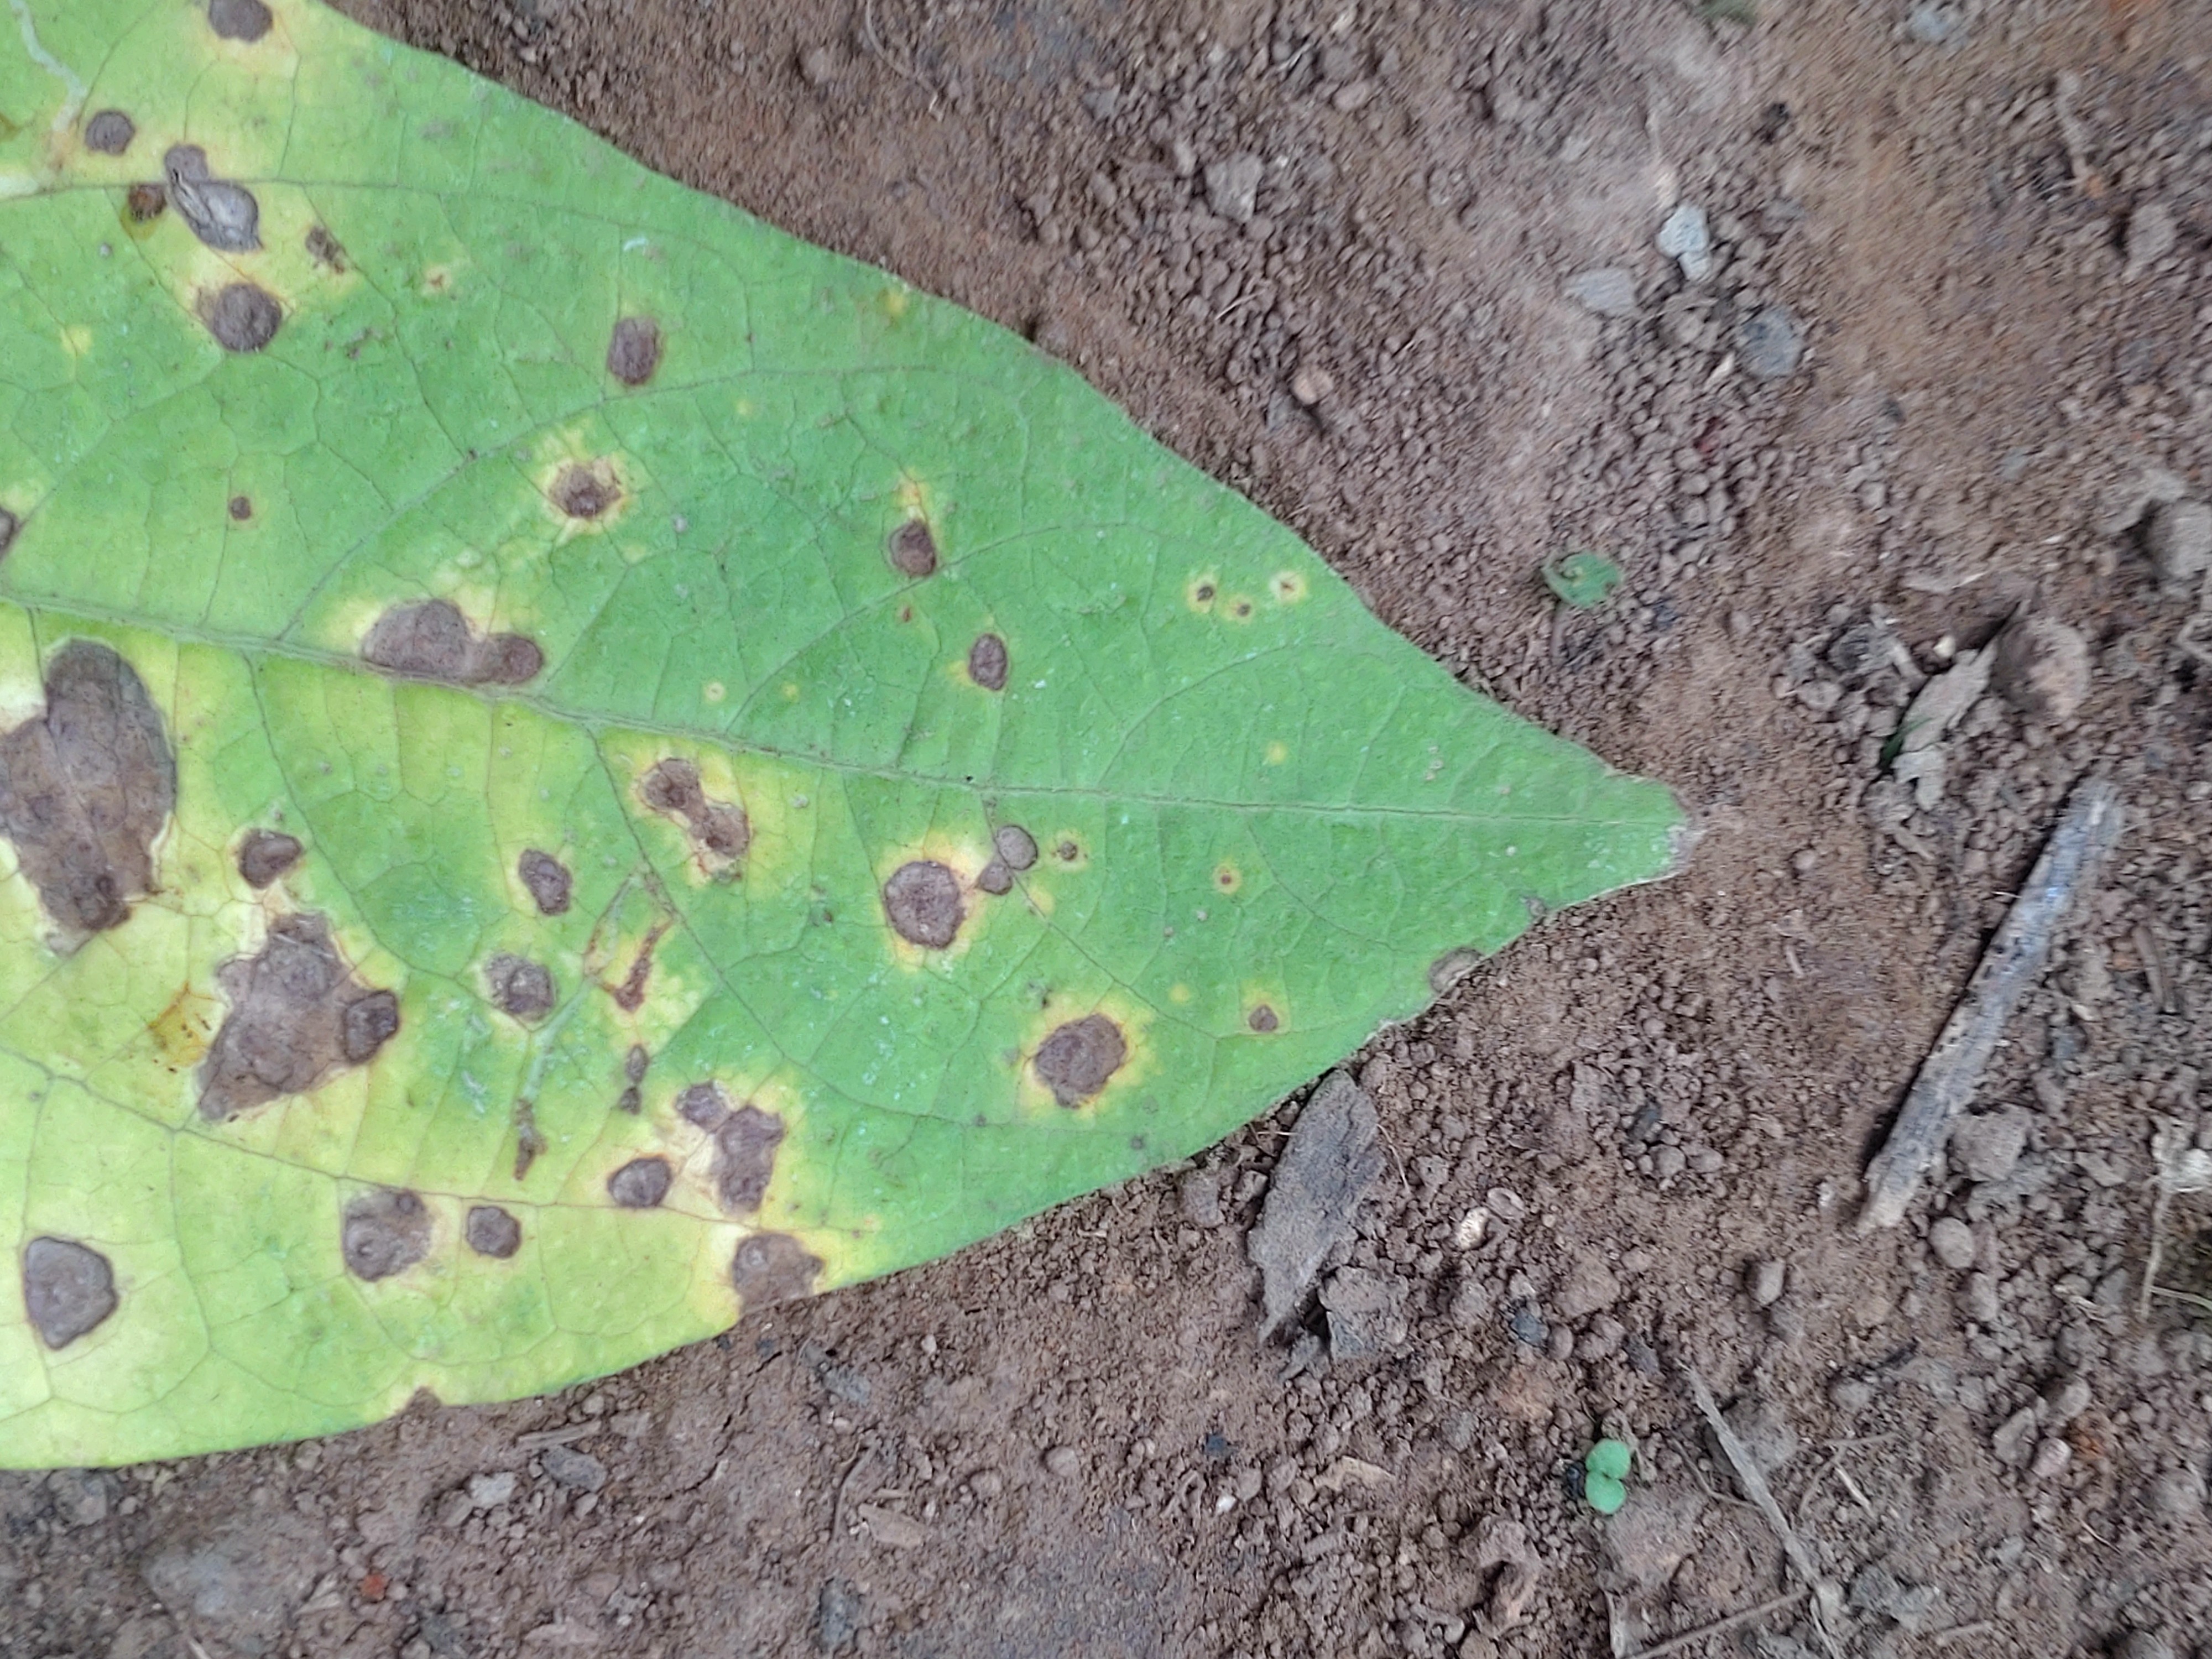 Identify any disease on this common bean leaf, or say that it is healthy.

rust
